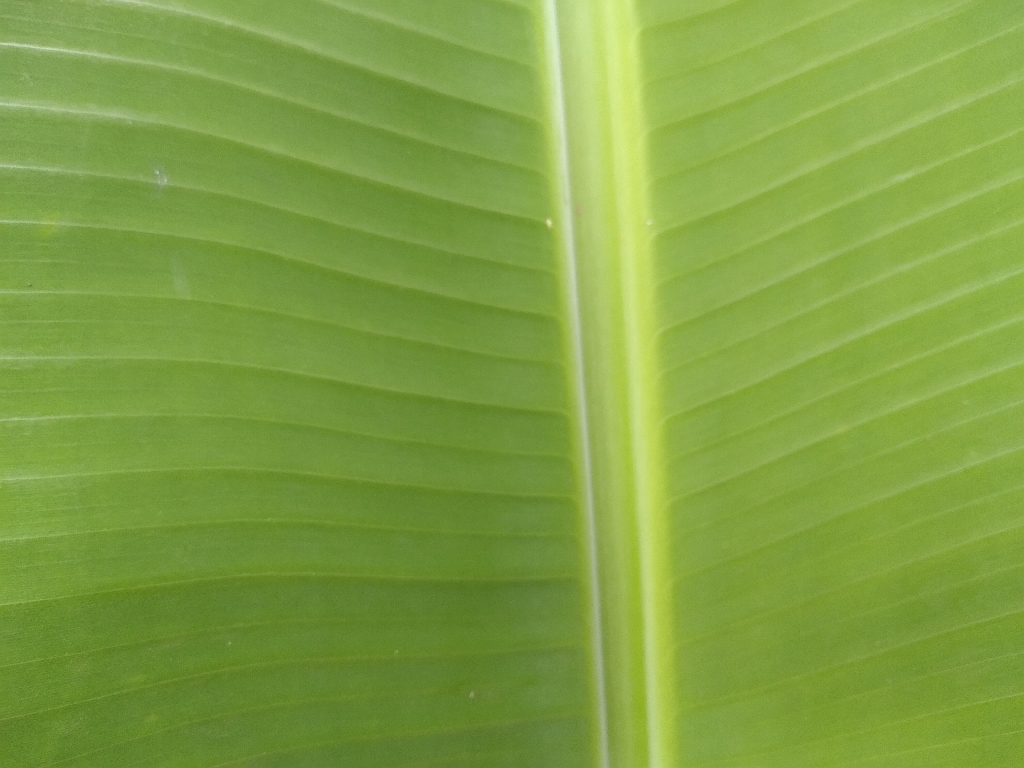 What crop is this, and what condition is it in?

banana, healthy
